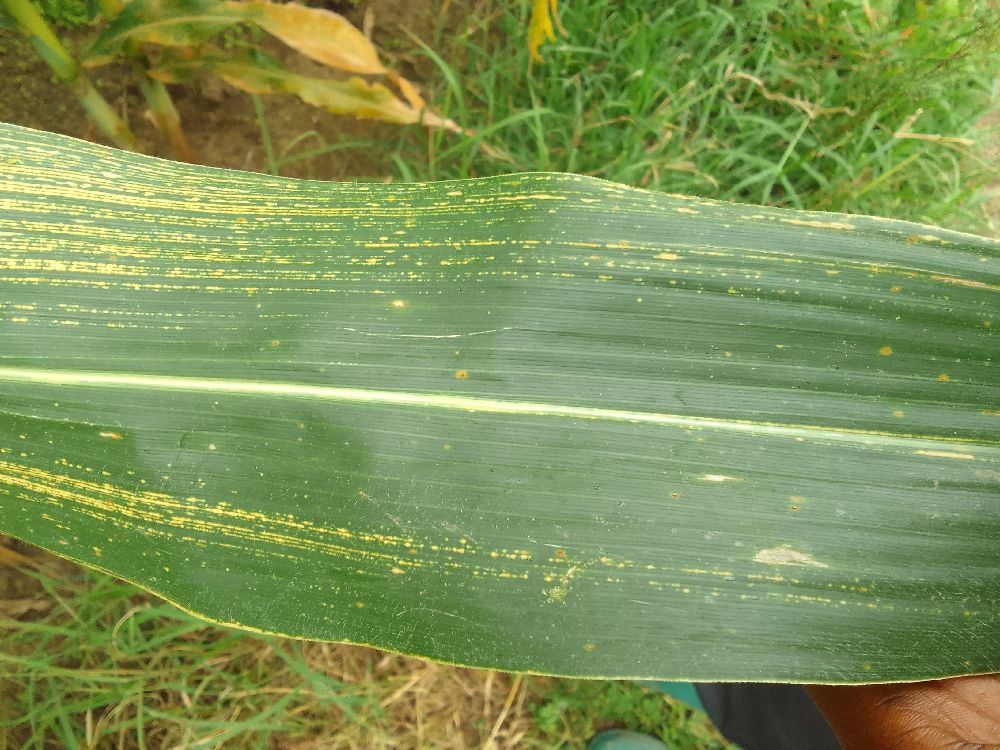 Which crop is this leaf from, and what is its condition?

maize, maize streak virus
